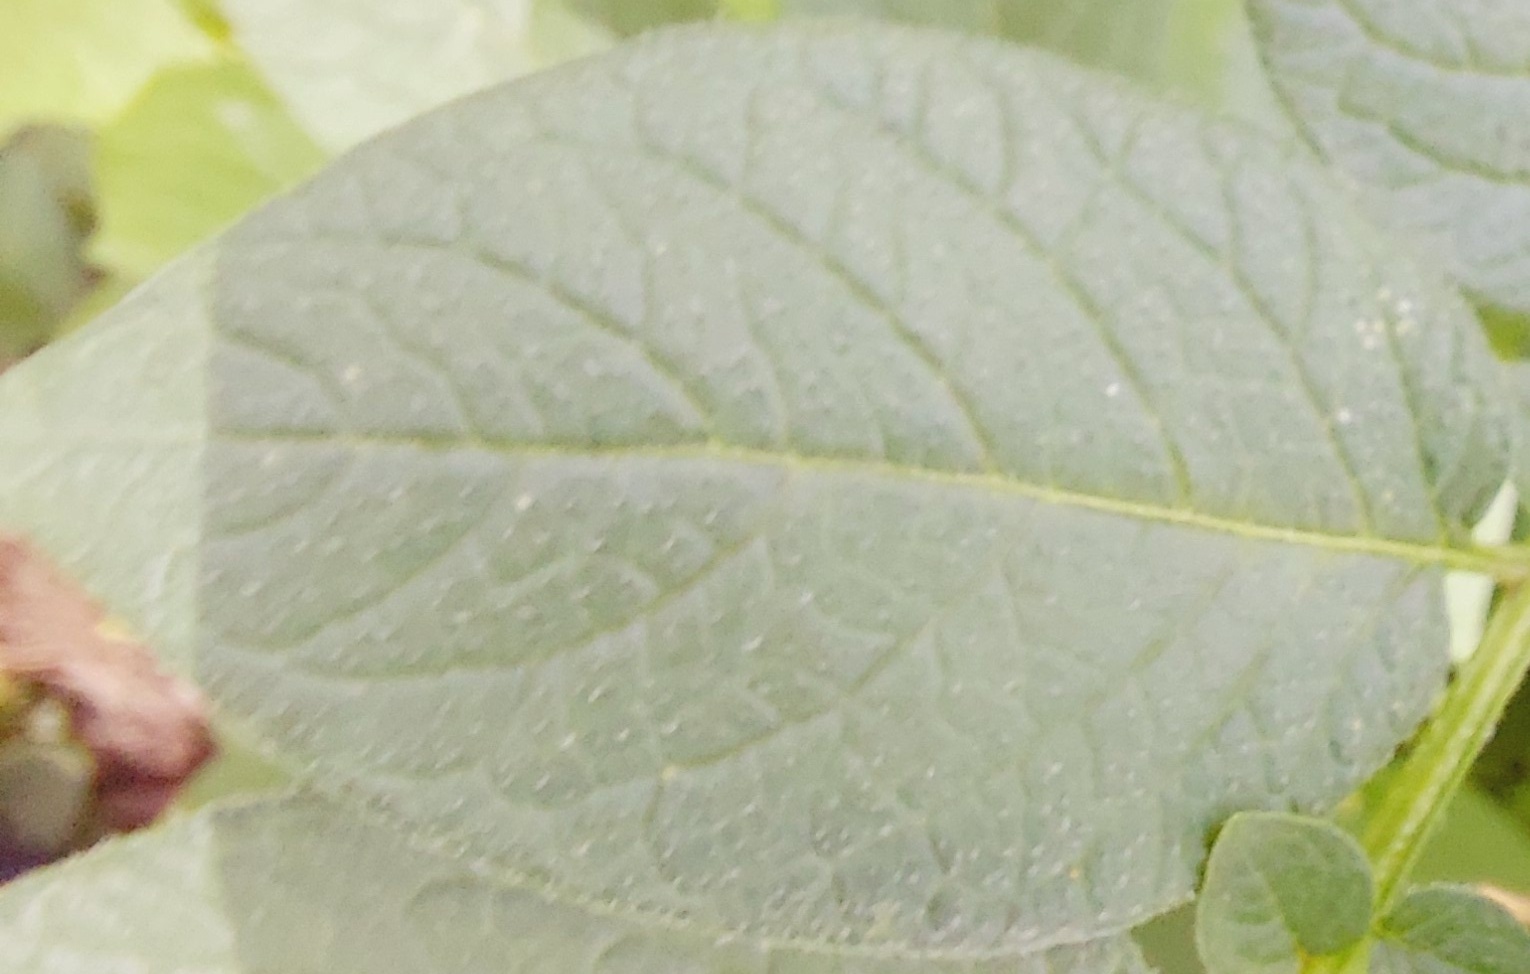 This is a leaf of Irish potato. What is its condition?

healthy
